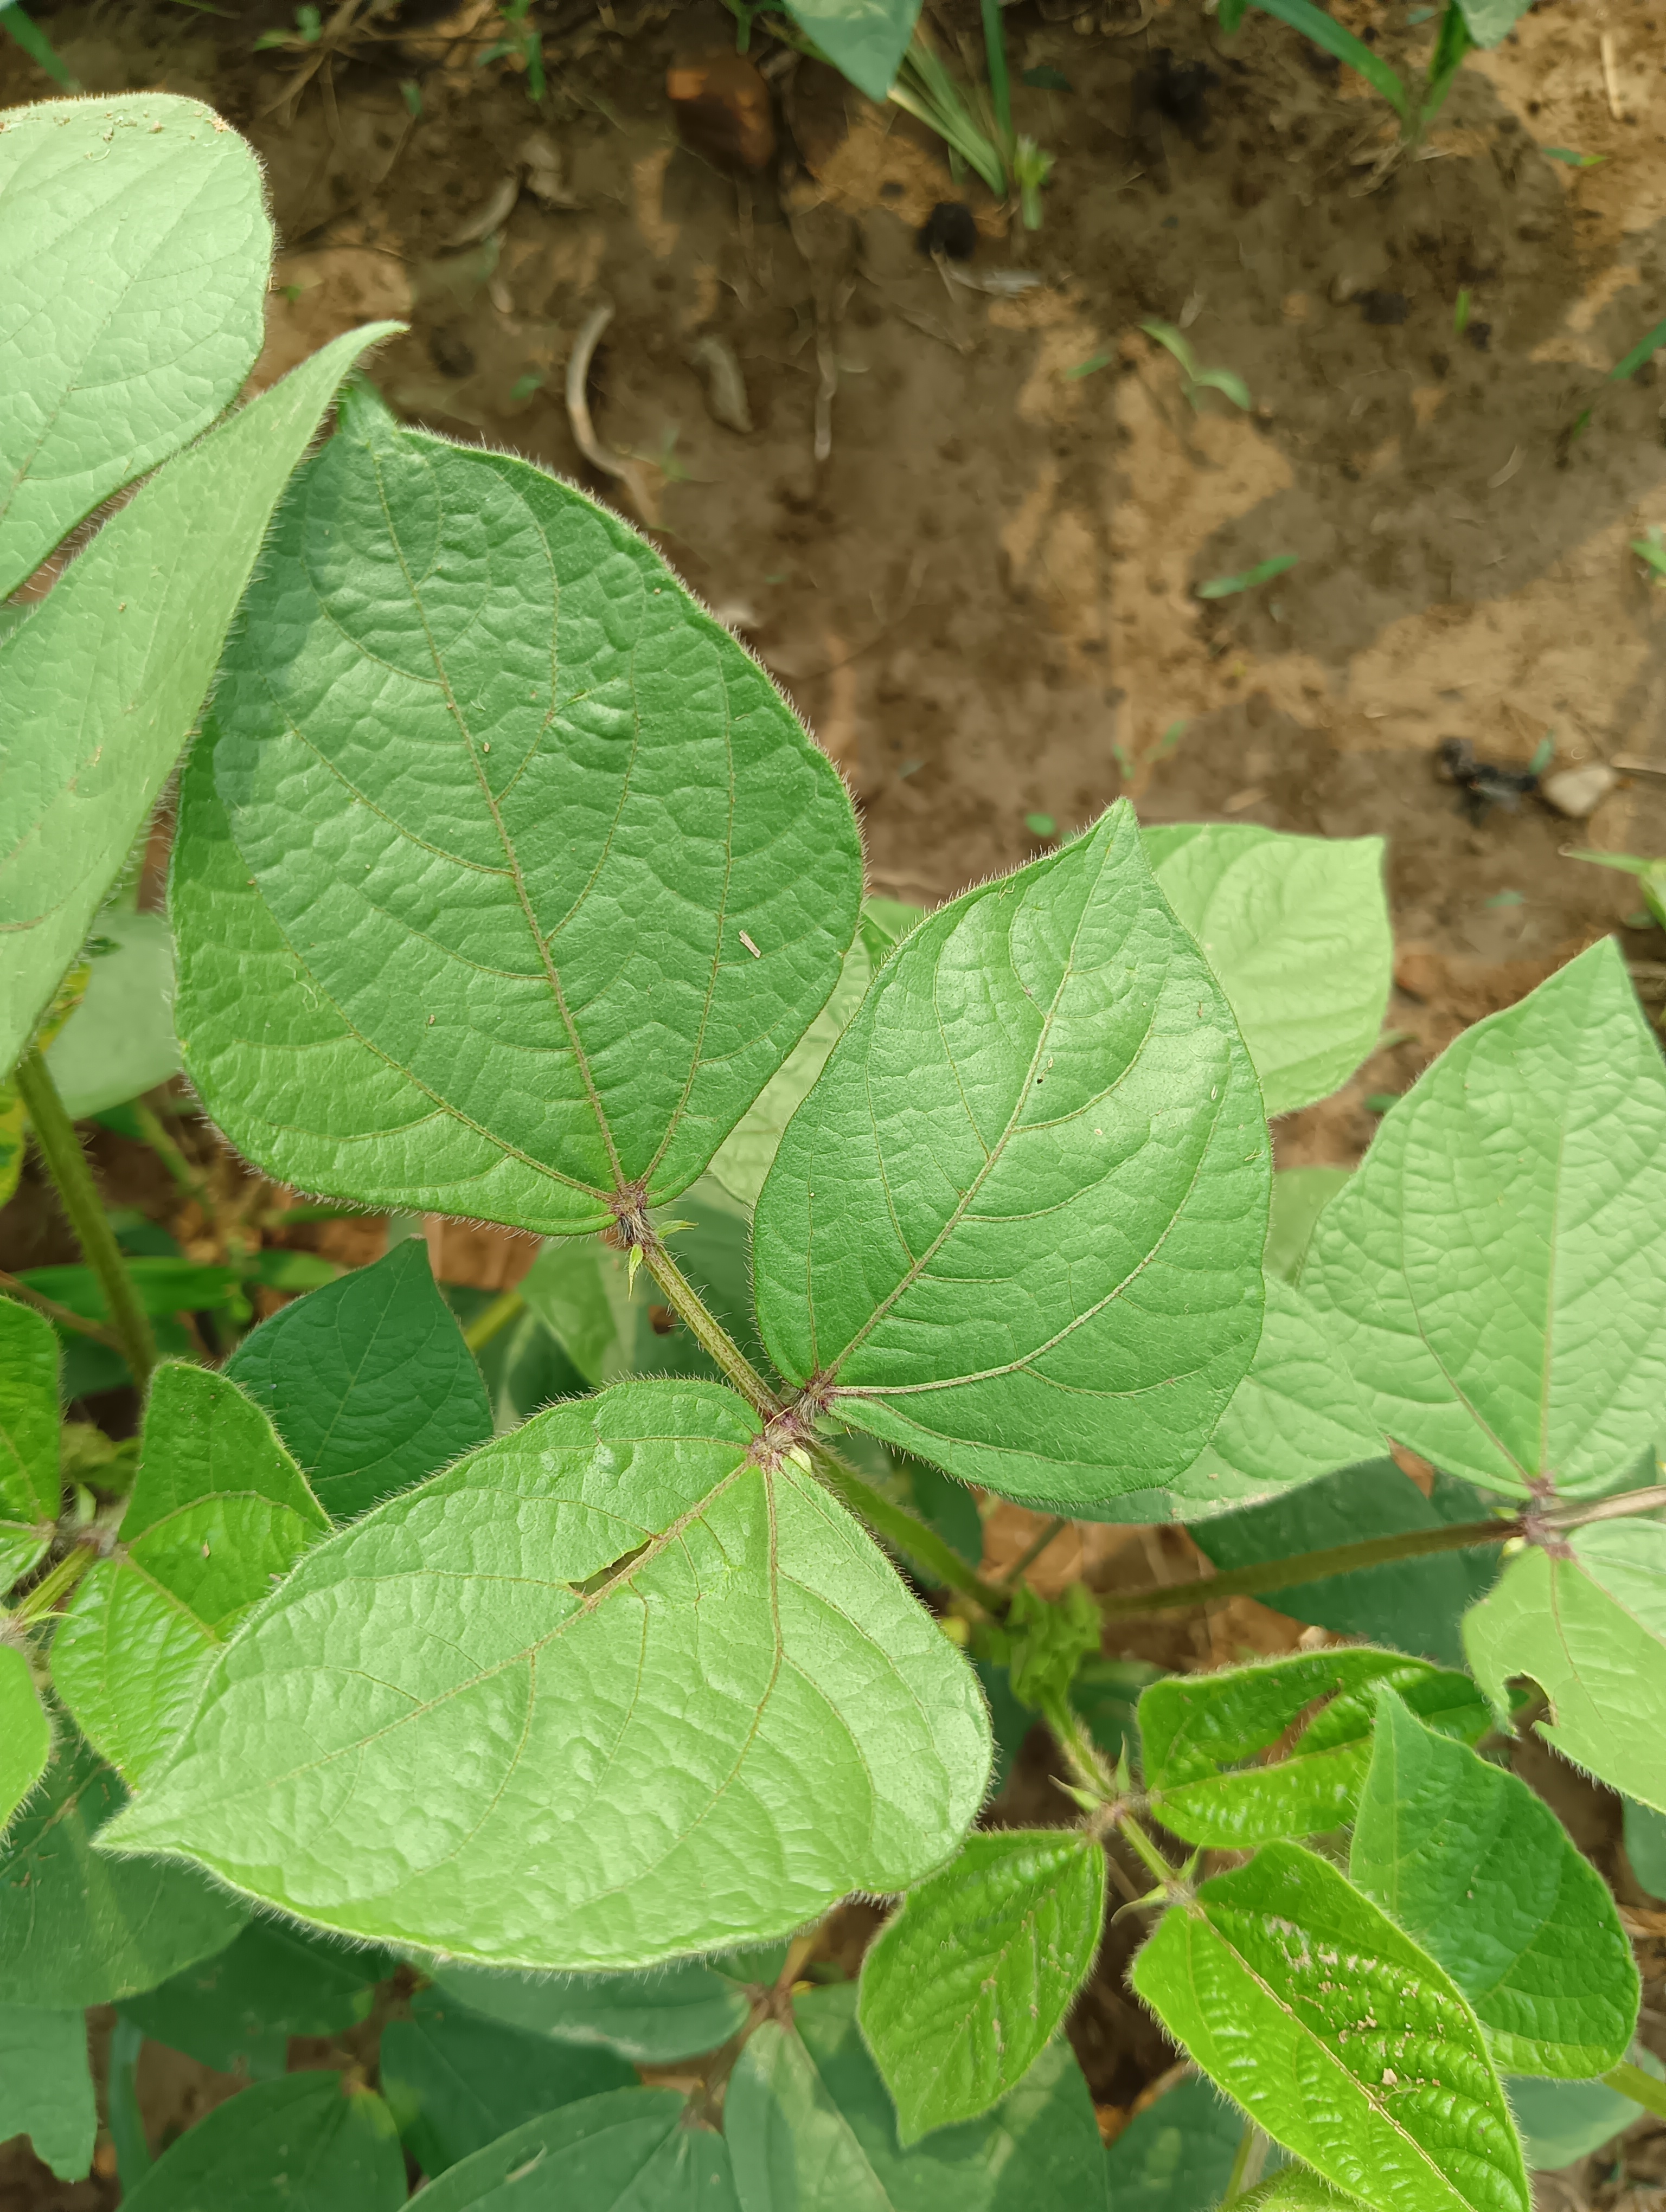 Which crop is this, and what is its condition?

mungbean, healthy
